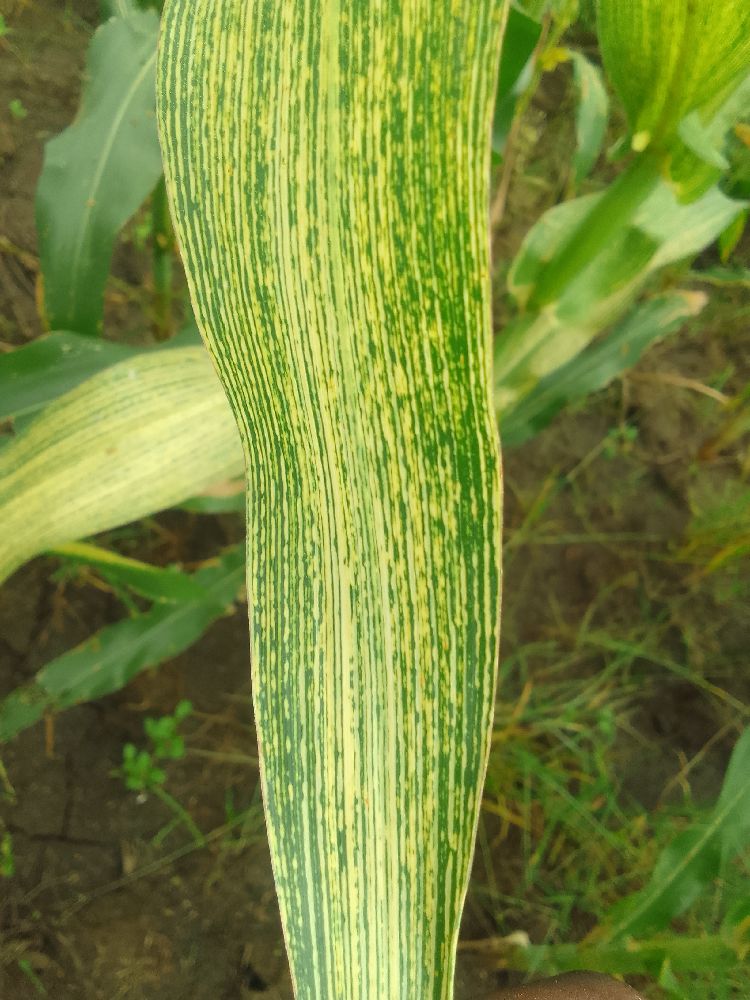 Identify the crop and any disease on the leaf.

maize, maize streak virus
